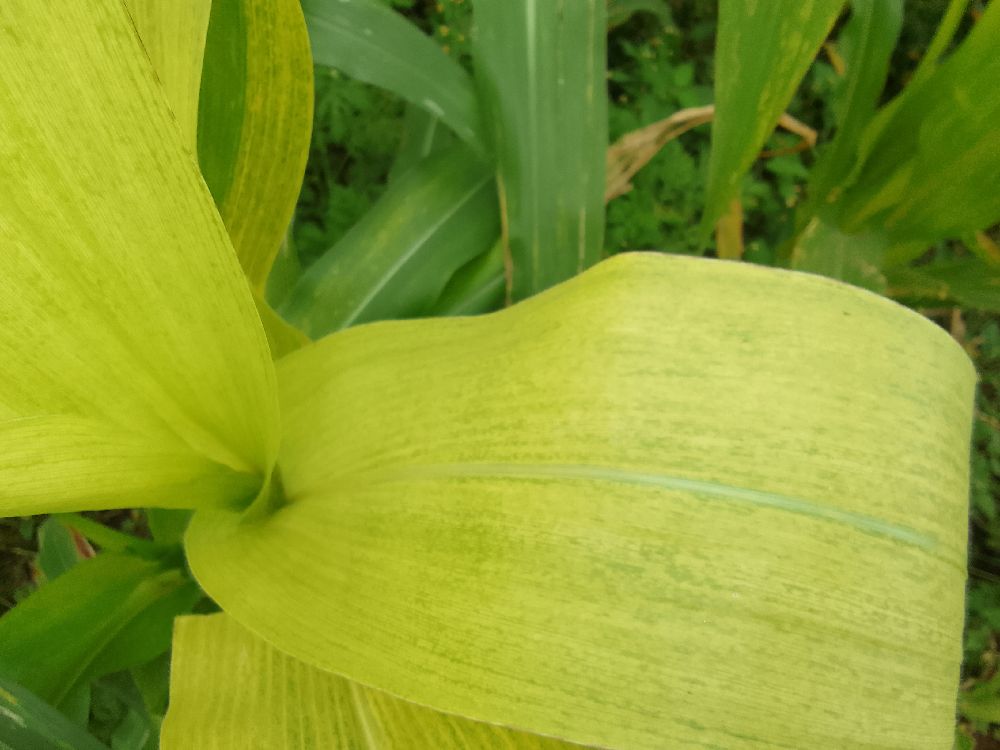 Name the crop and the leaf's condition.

maize, maize lethal necrosis
